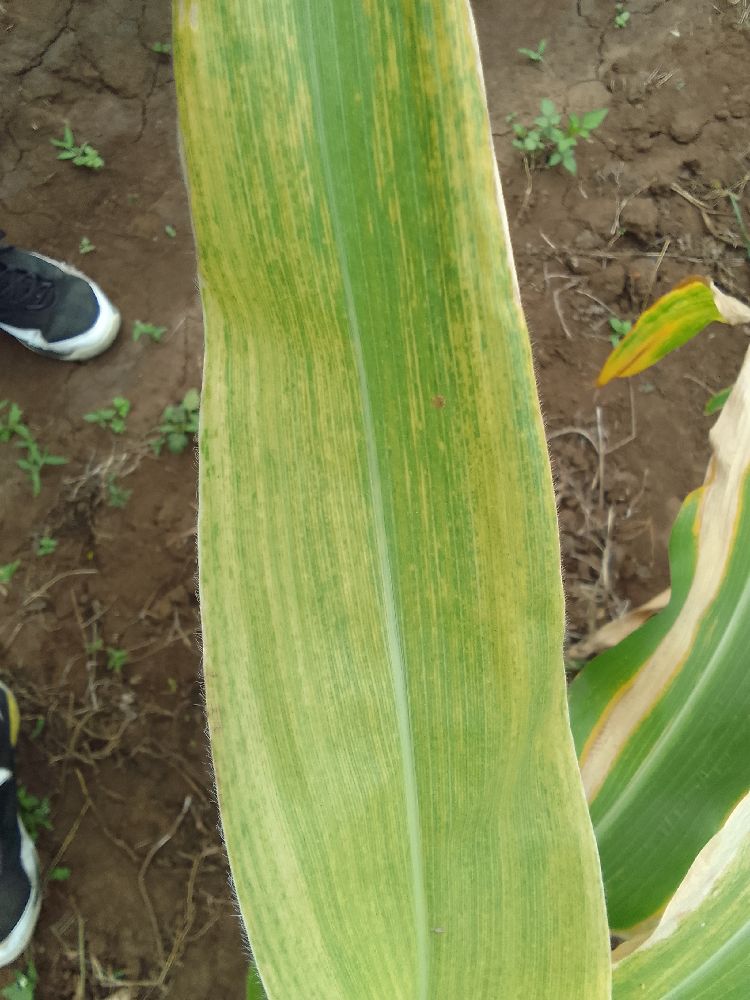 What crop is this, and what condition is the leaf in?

maize, maize lethal necrosis
